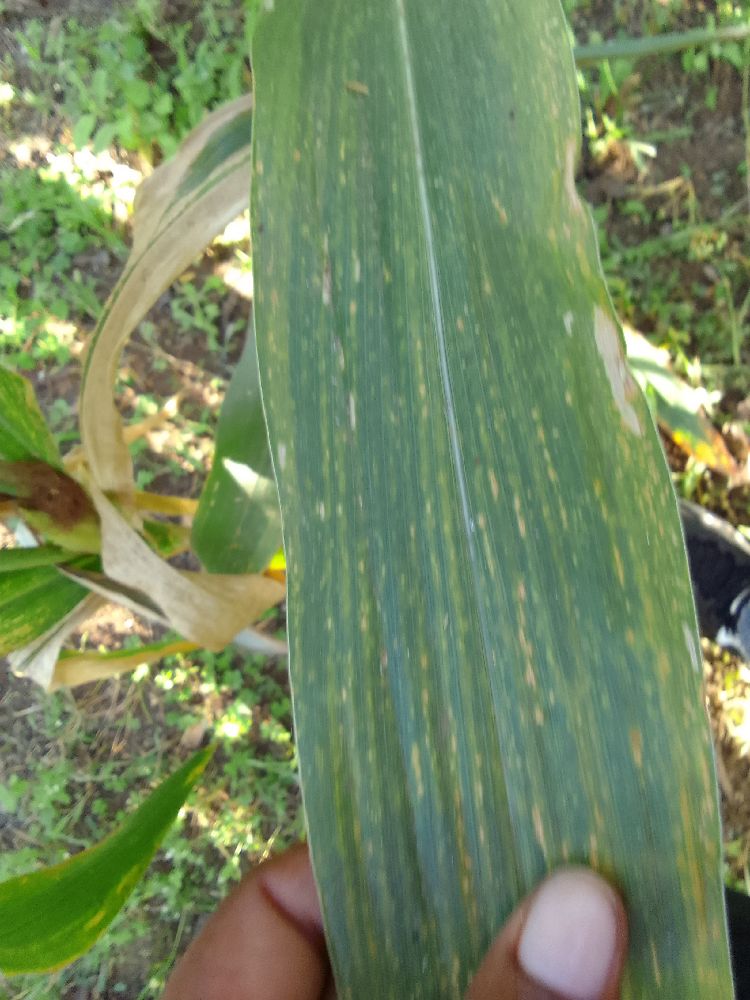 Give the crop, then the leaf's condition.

maize, maize lethal necrosis
